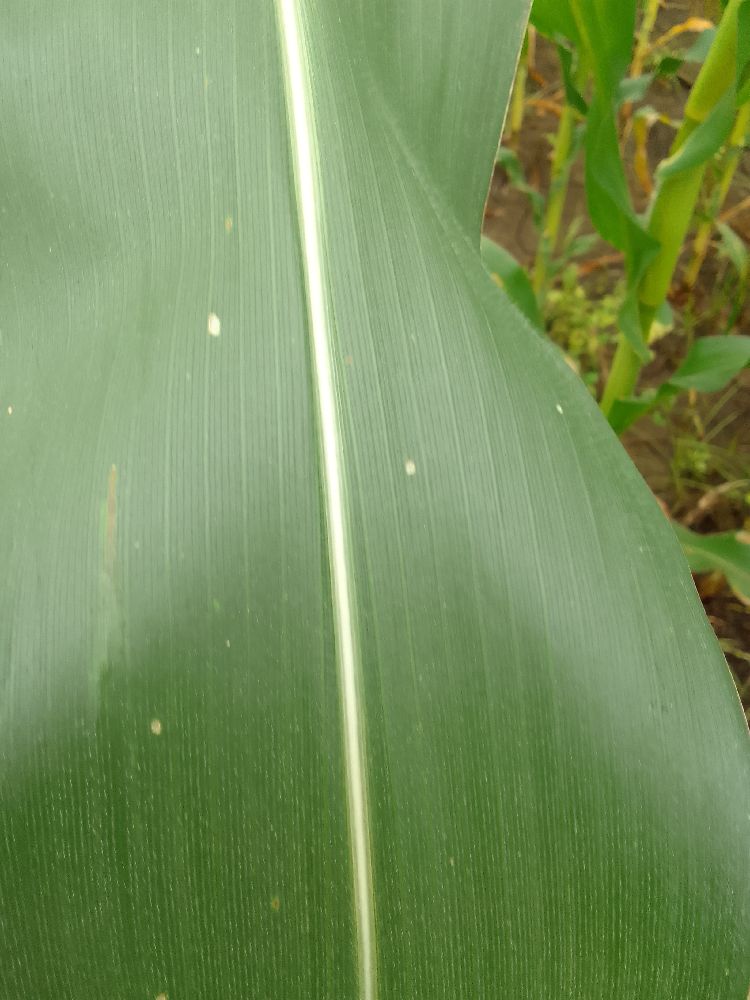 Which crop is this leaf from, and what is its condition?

maize, healthy
